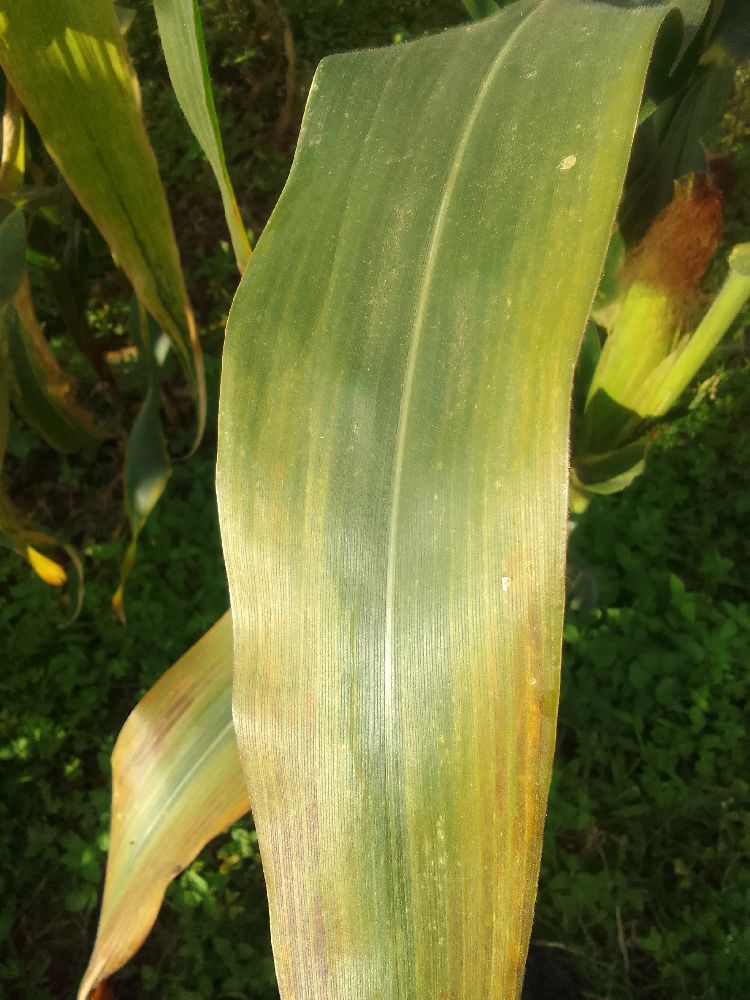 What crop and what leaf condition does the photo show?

maize, maize lethal necrosis
